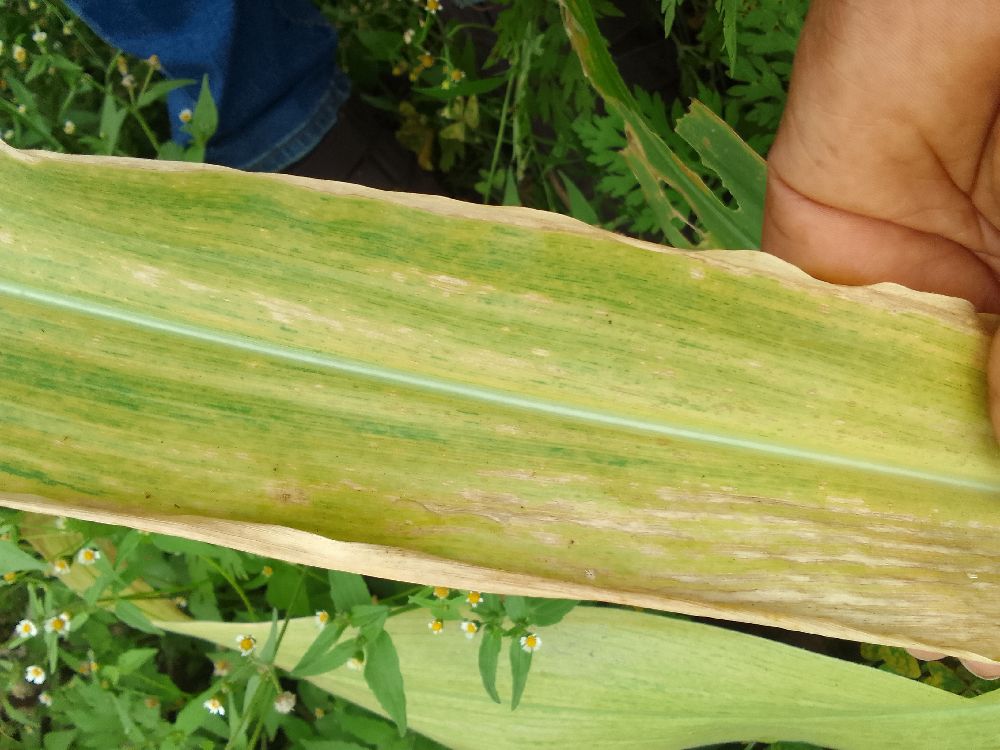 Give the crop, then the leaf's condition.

maize, maize lethal necrosis
